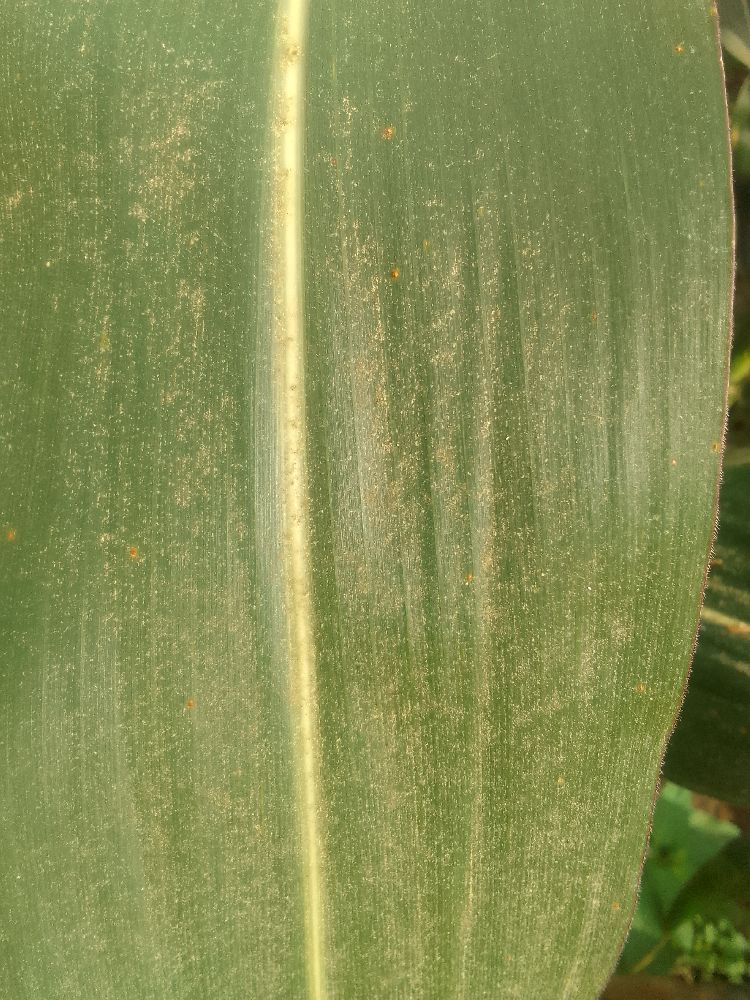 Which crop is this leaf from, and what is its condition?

maize, healthy
